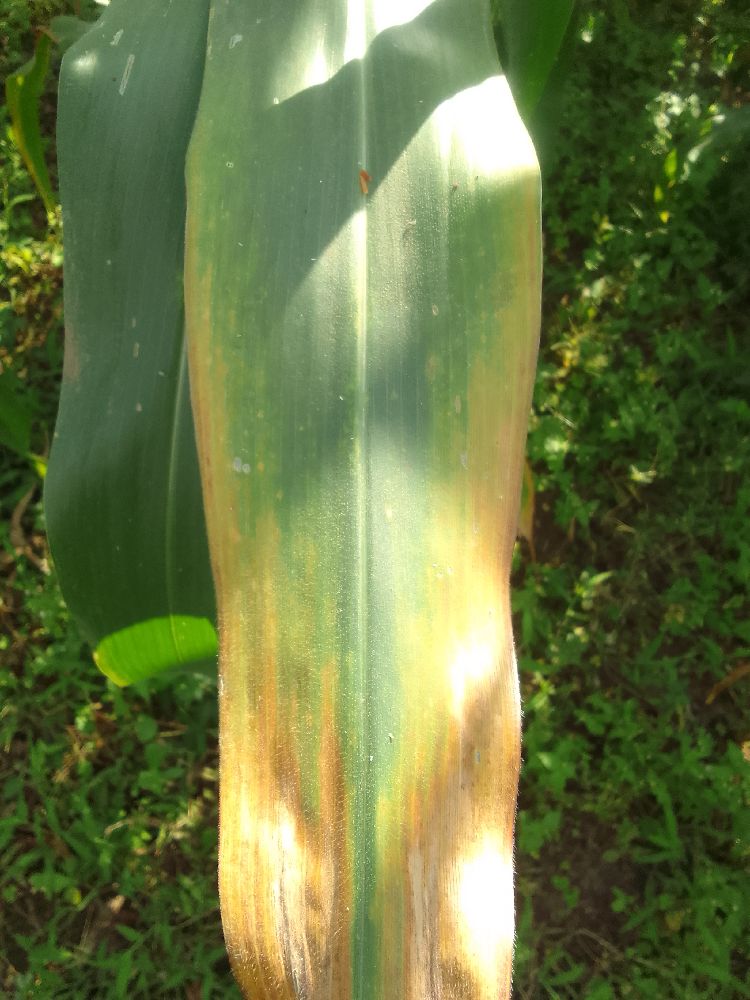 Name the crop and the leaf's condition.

maize, maize lethal necrosis
